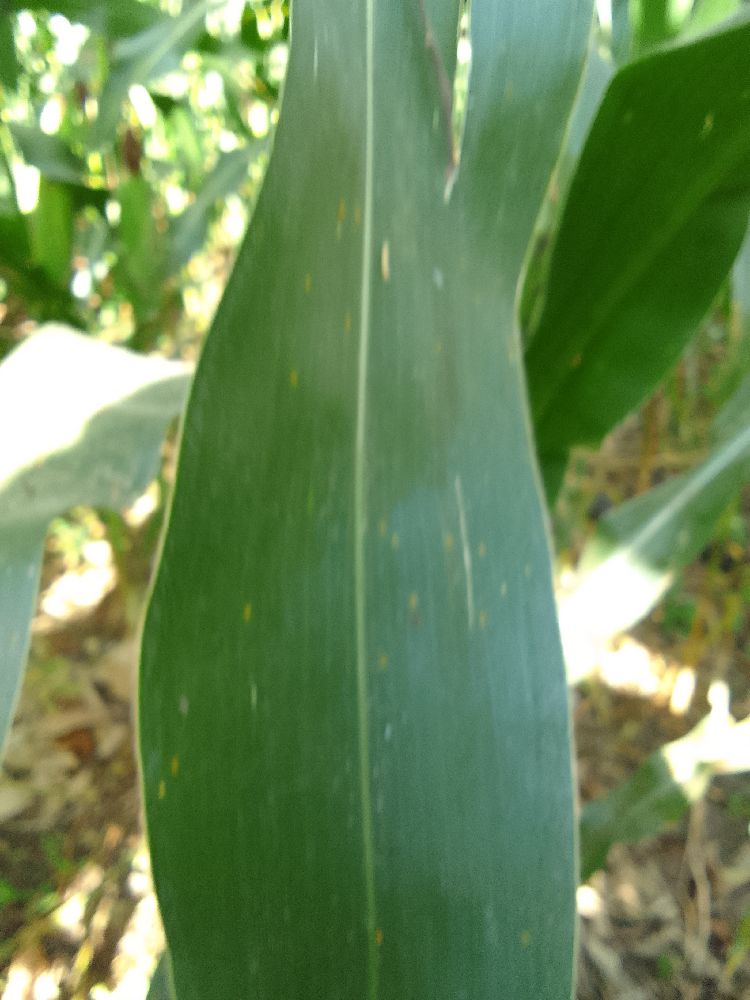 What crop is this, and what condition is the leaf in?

maize, healthy
